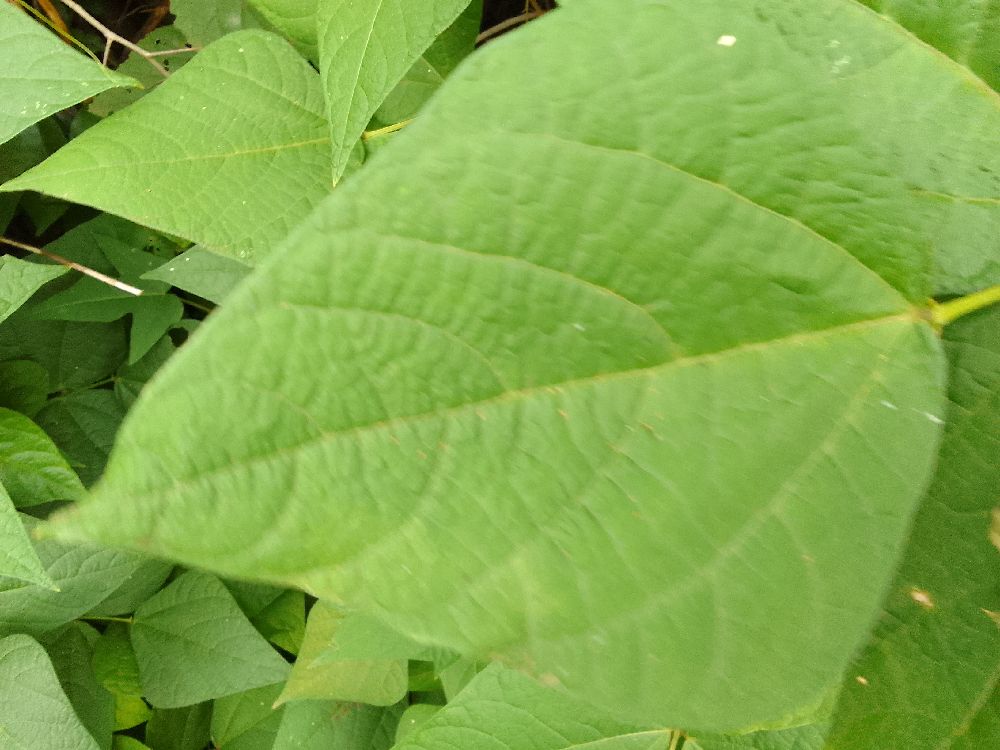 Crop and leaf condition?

common bean, healthy
